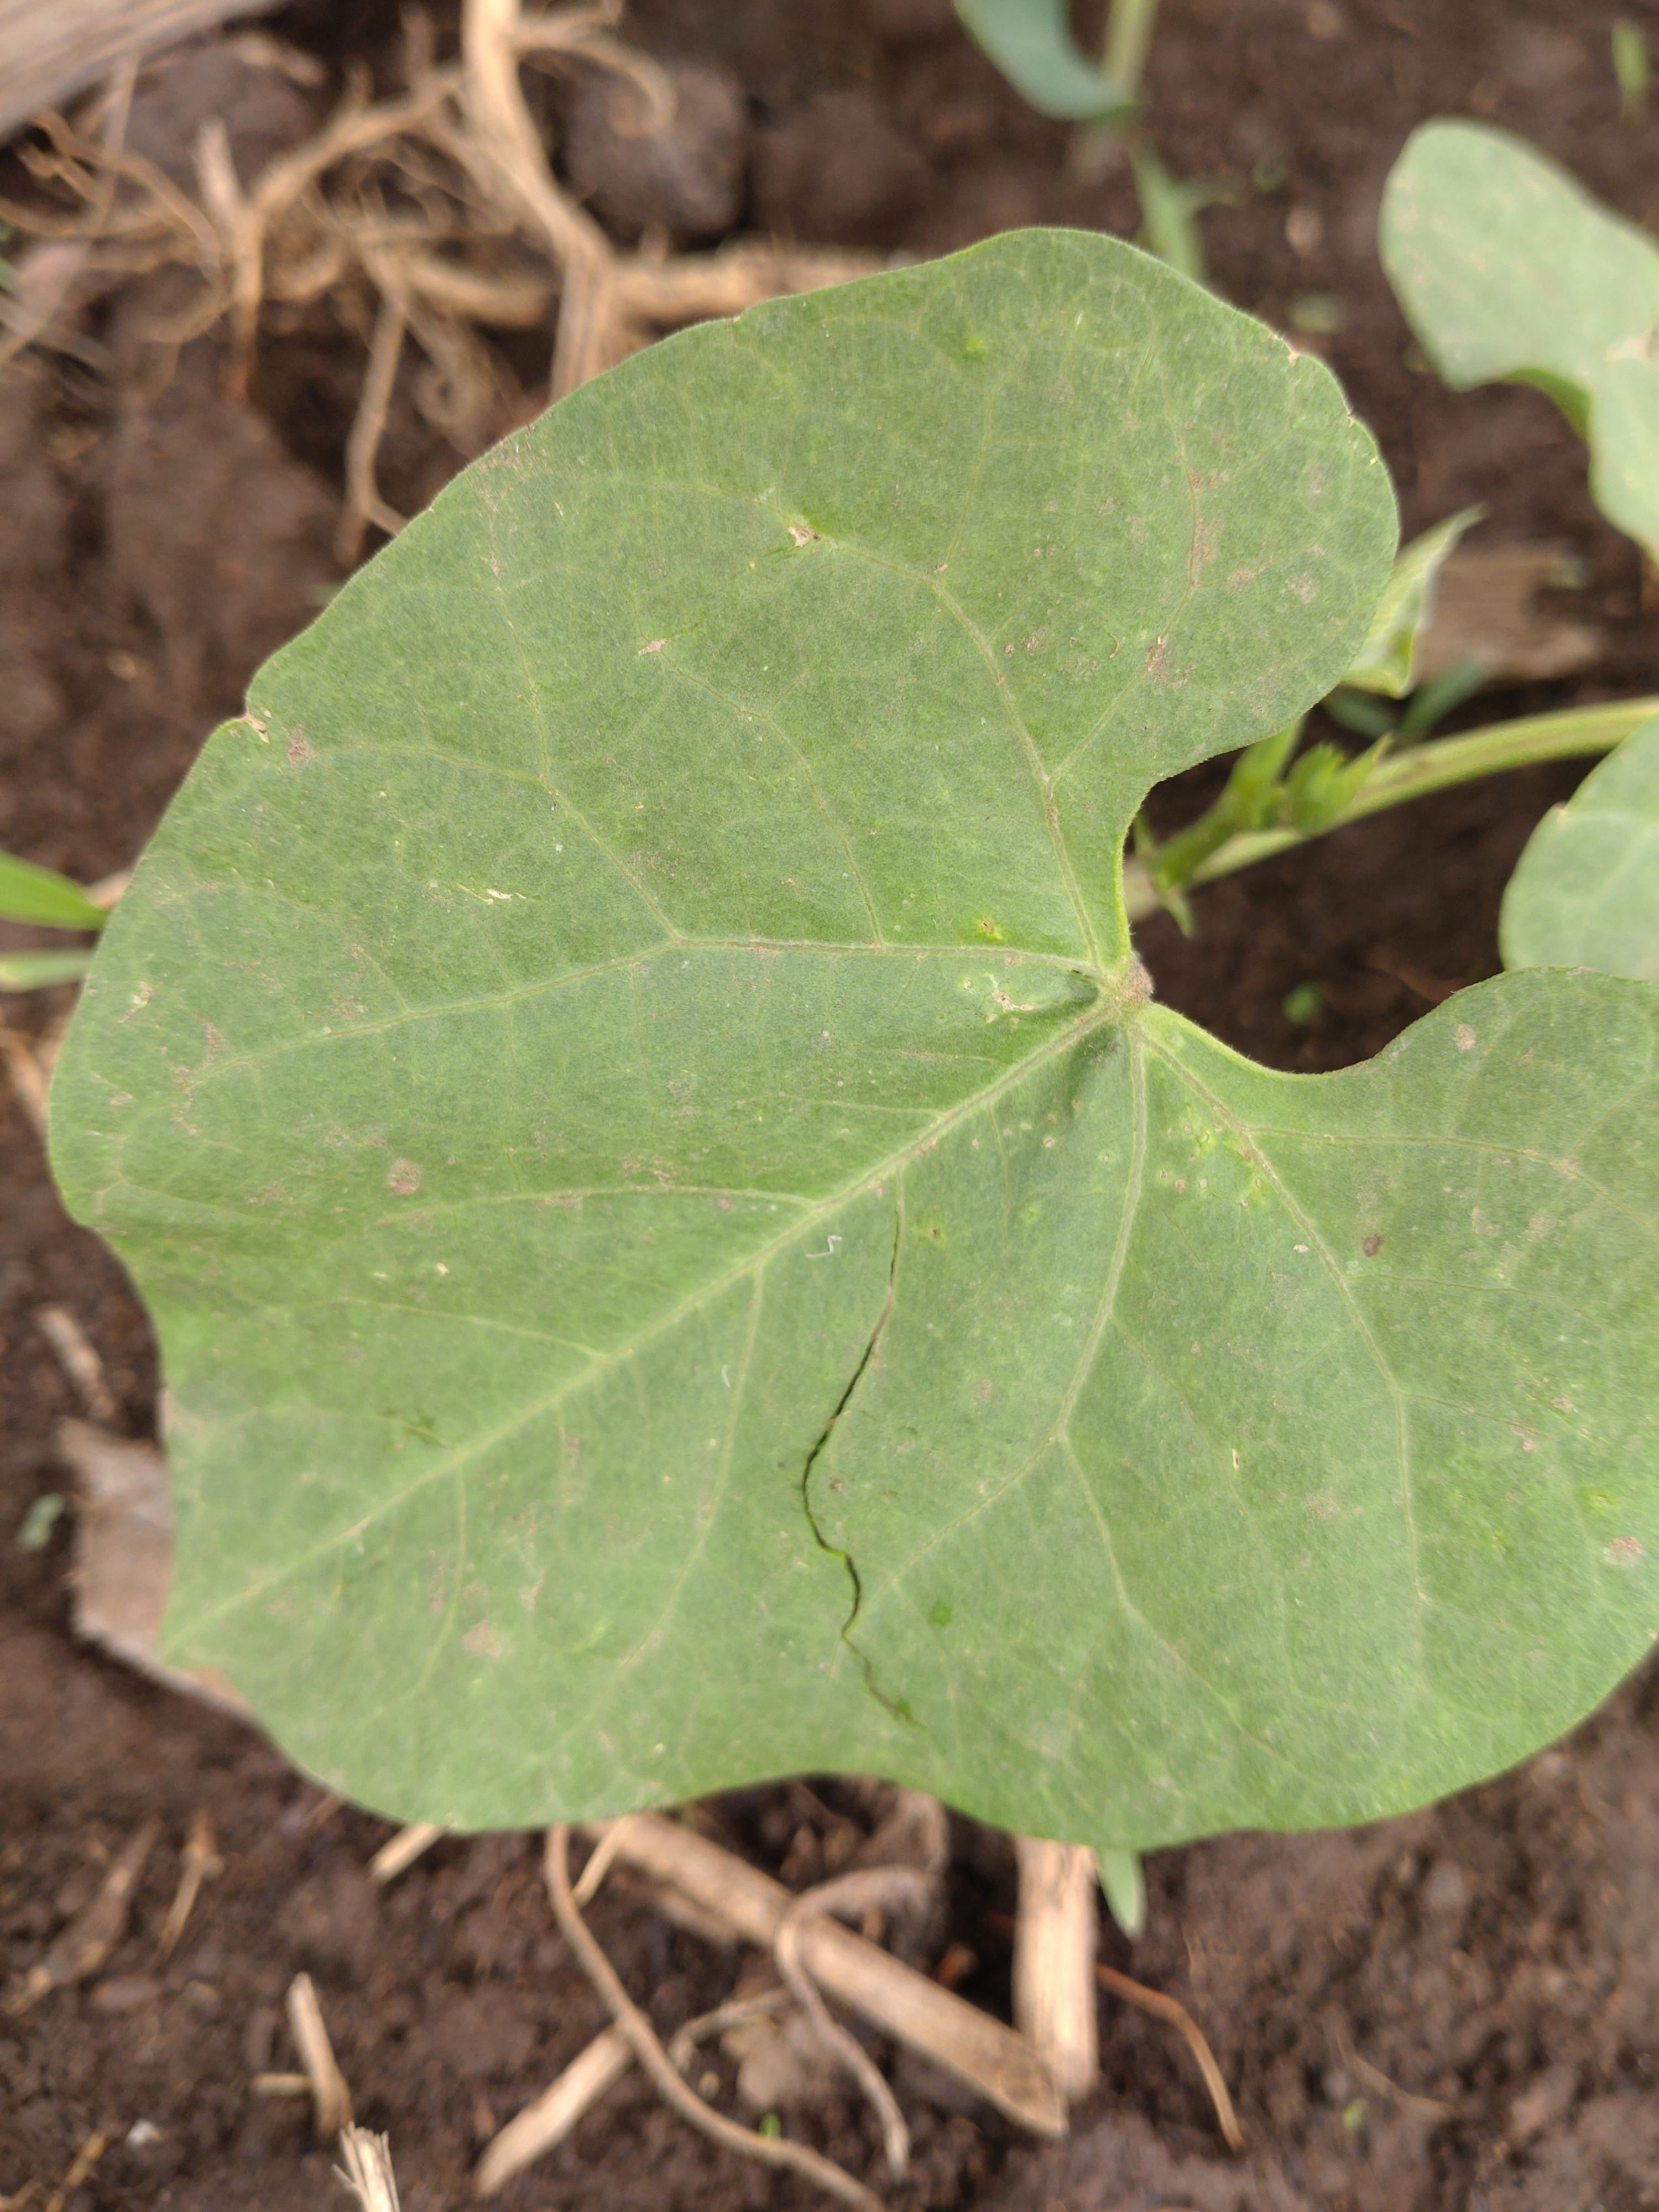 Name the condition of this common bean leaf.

healthy
